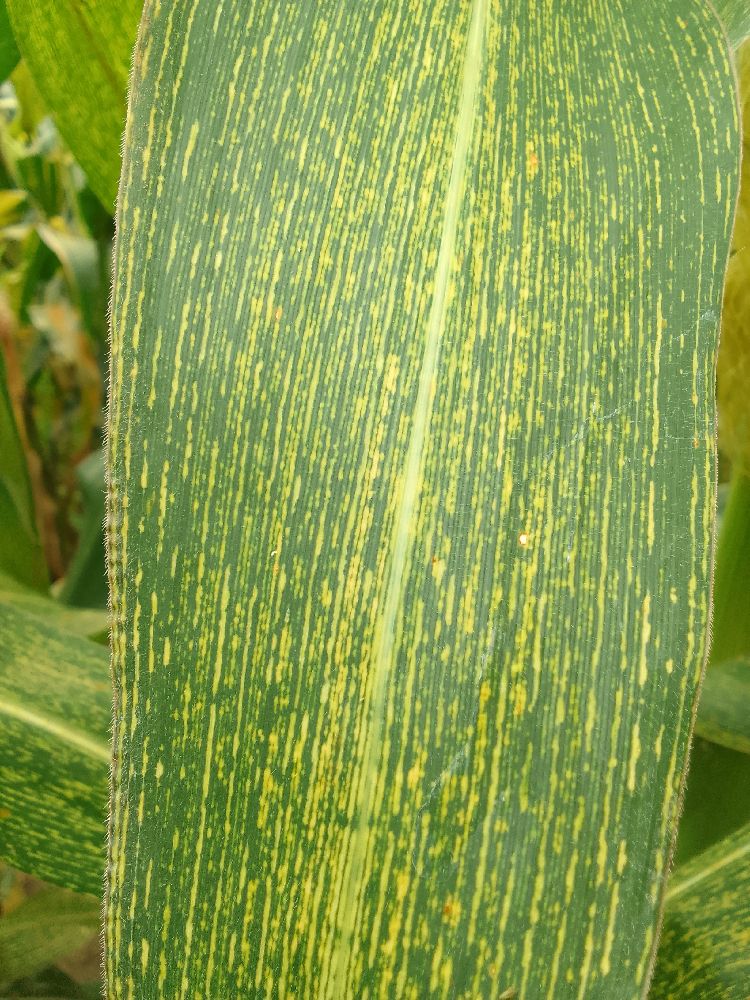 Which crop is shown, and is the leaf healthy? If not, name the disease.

maize, maize streak virus
